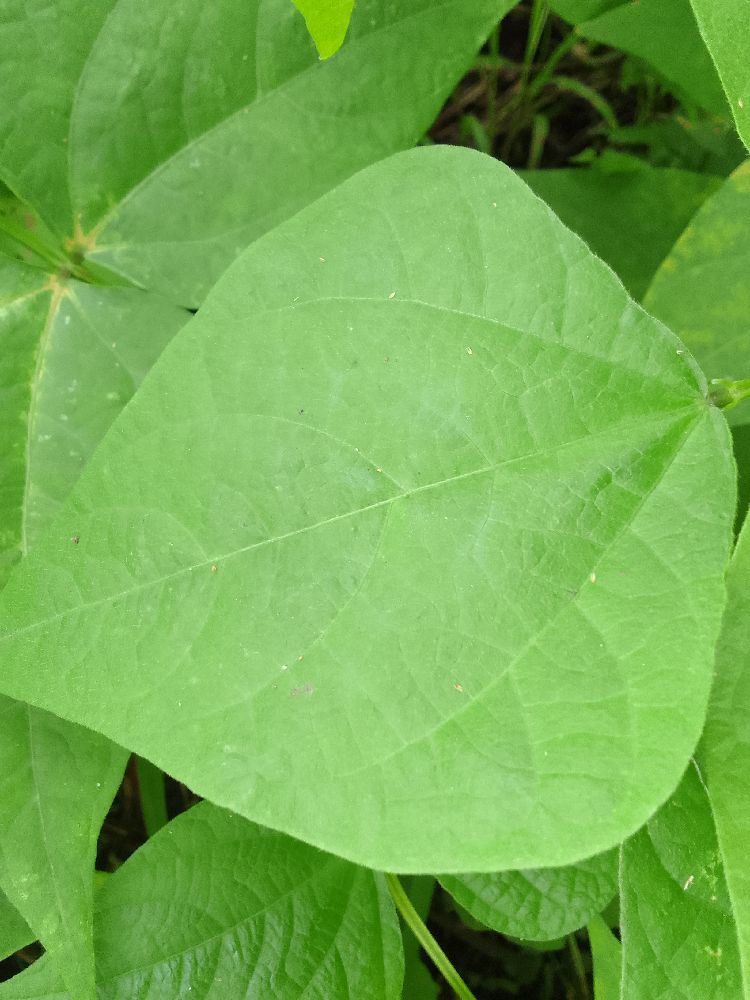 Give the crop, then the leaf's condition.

common bean, healthy
